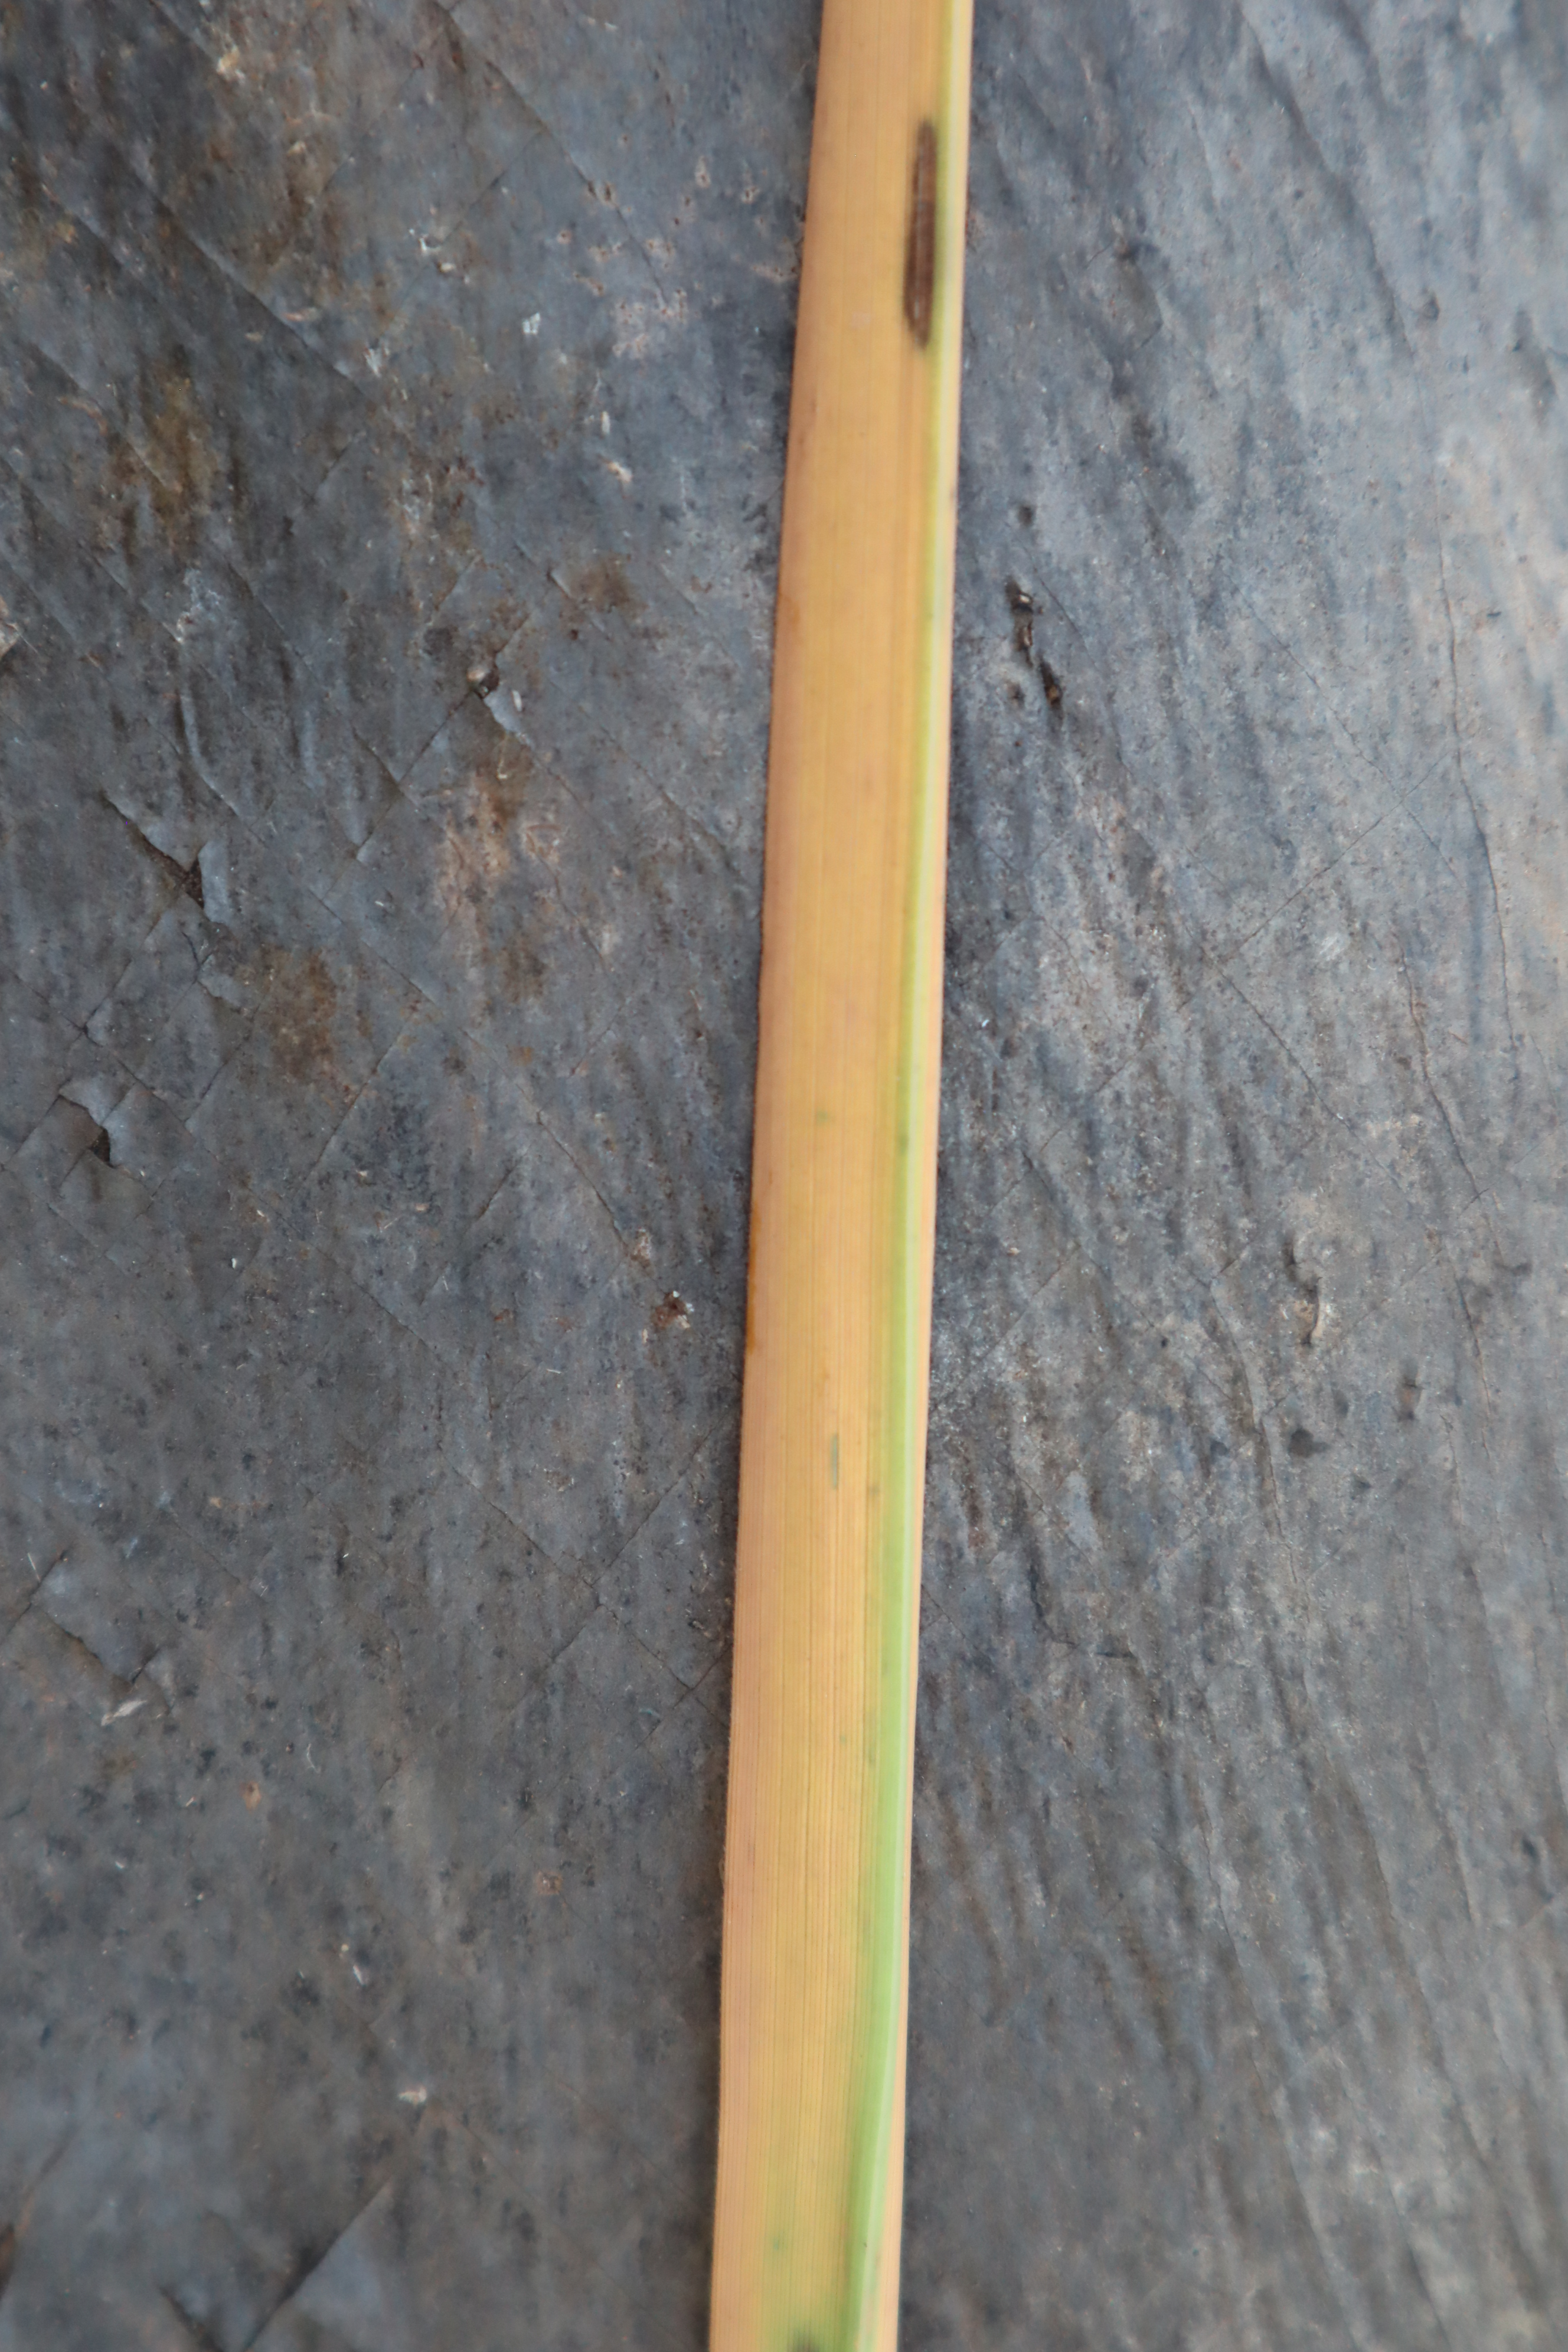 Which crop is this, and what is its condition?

rice, tungro virus disease
